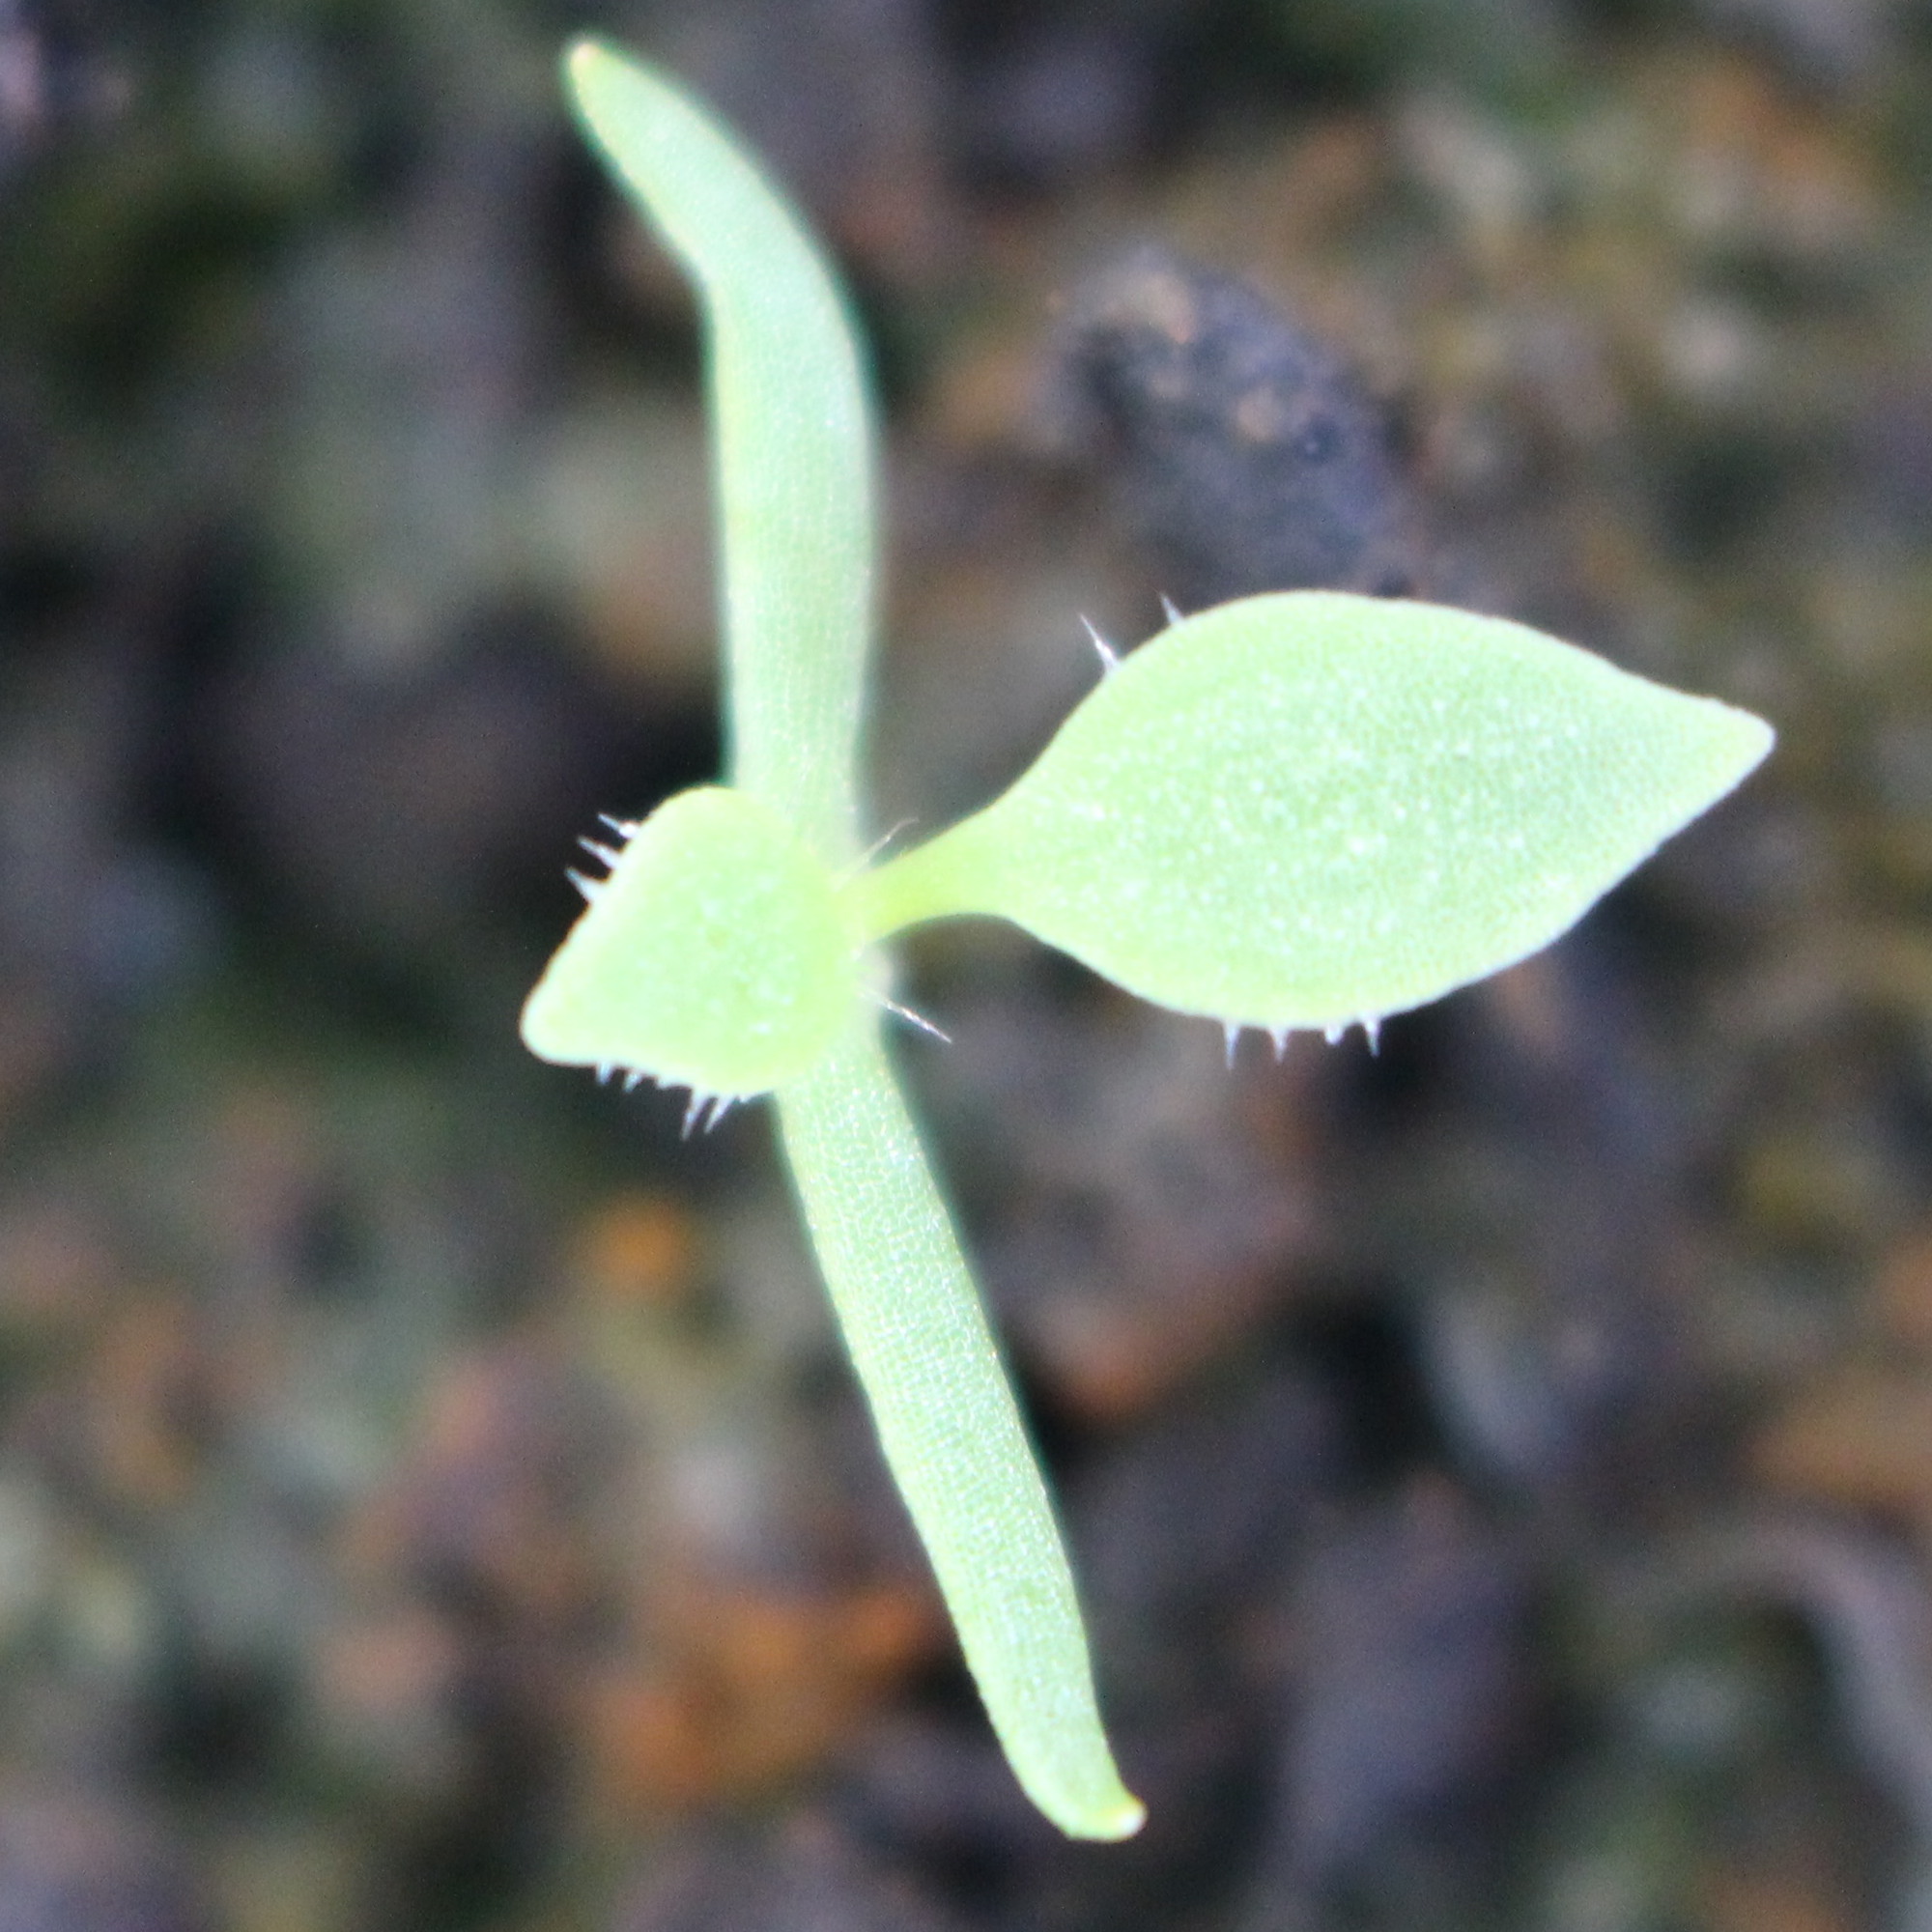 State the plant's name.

Papaver rhoeas
